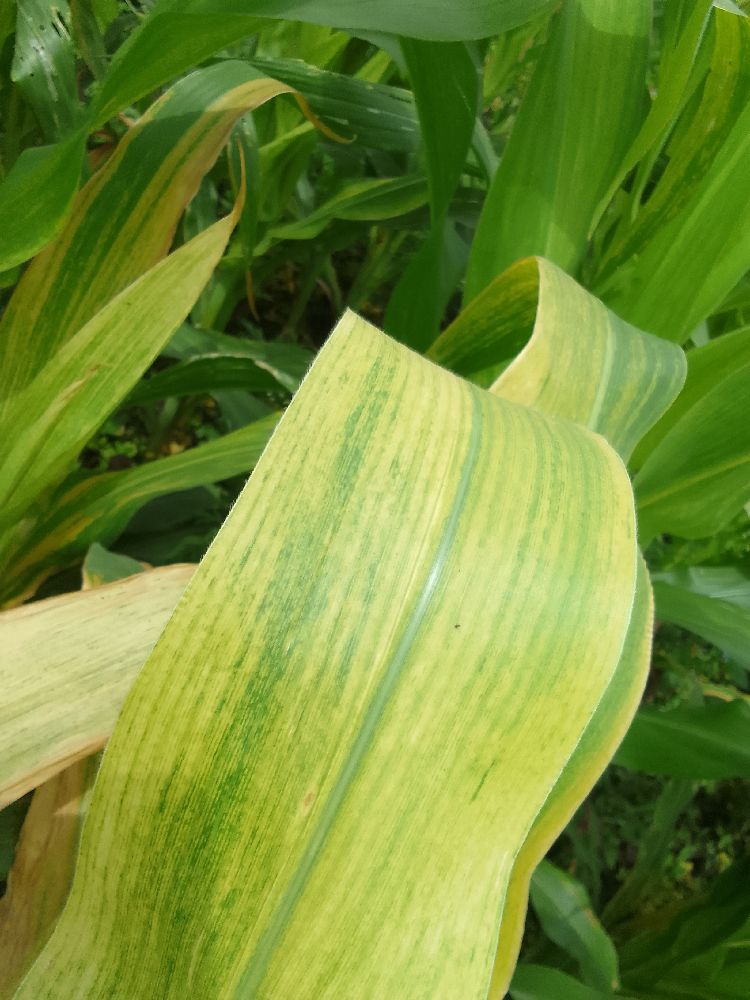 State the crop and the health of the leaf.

maize, maize lethal necrosis
